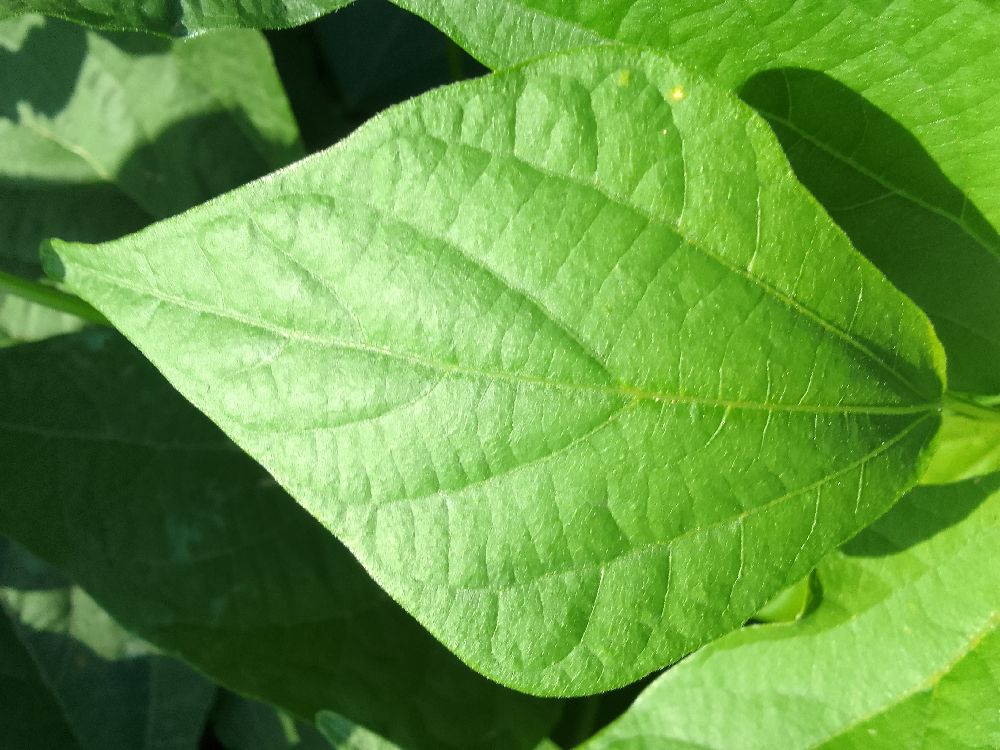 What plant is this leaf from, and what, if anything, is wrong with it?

common bean, healthy
